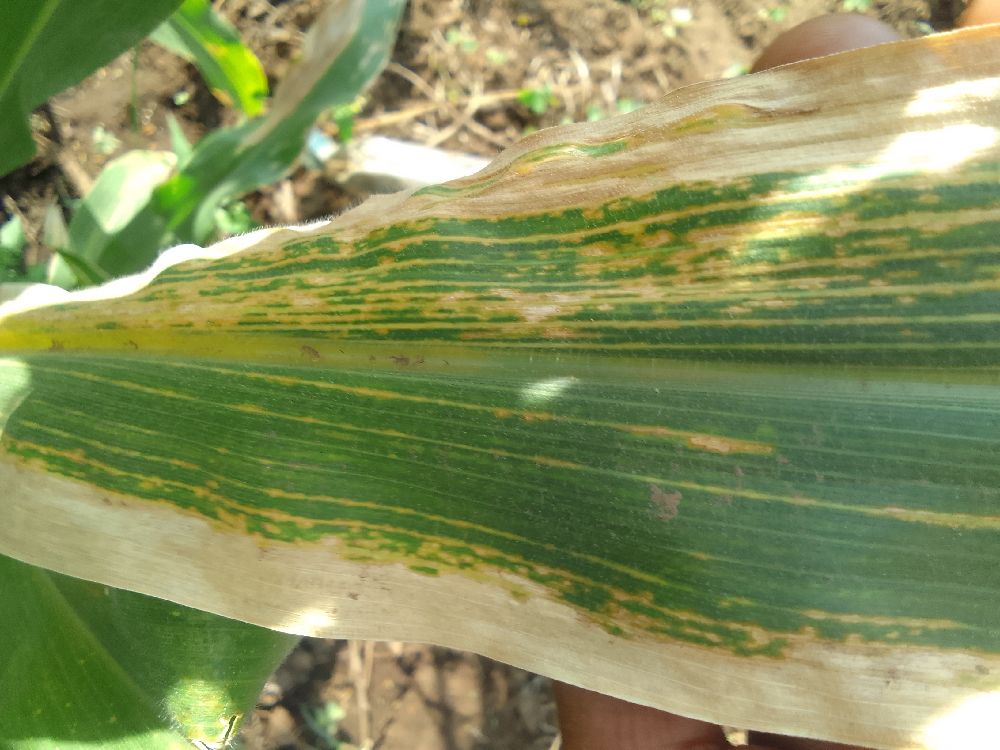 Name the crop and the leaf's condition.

maize, maize lethal necrosis
